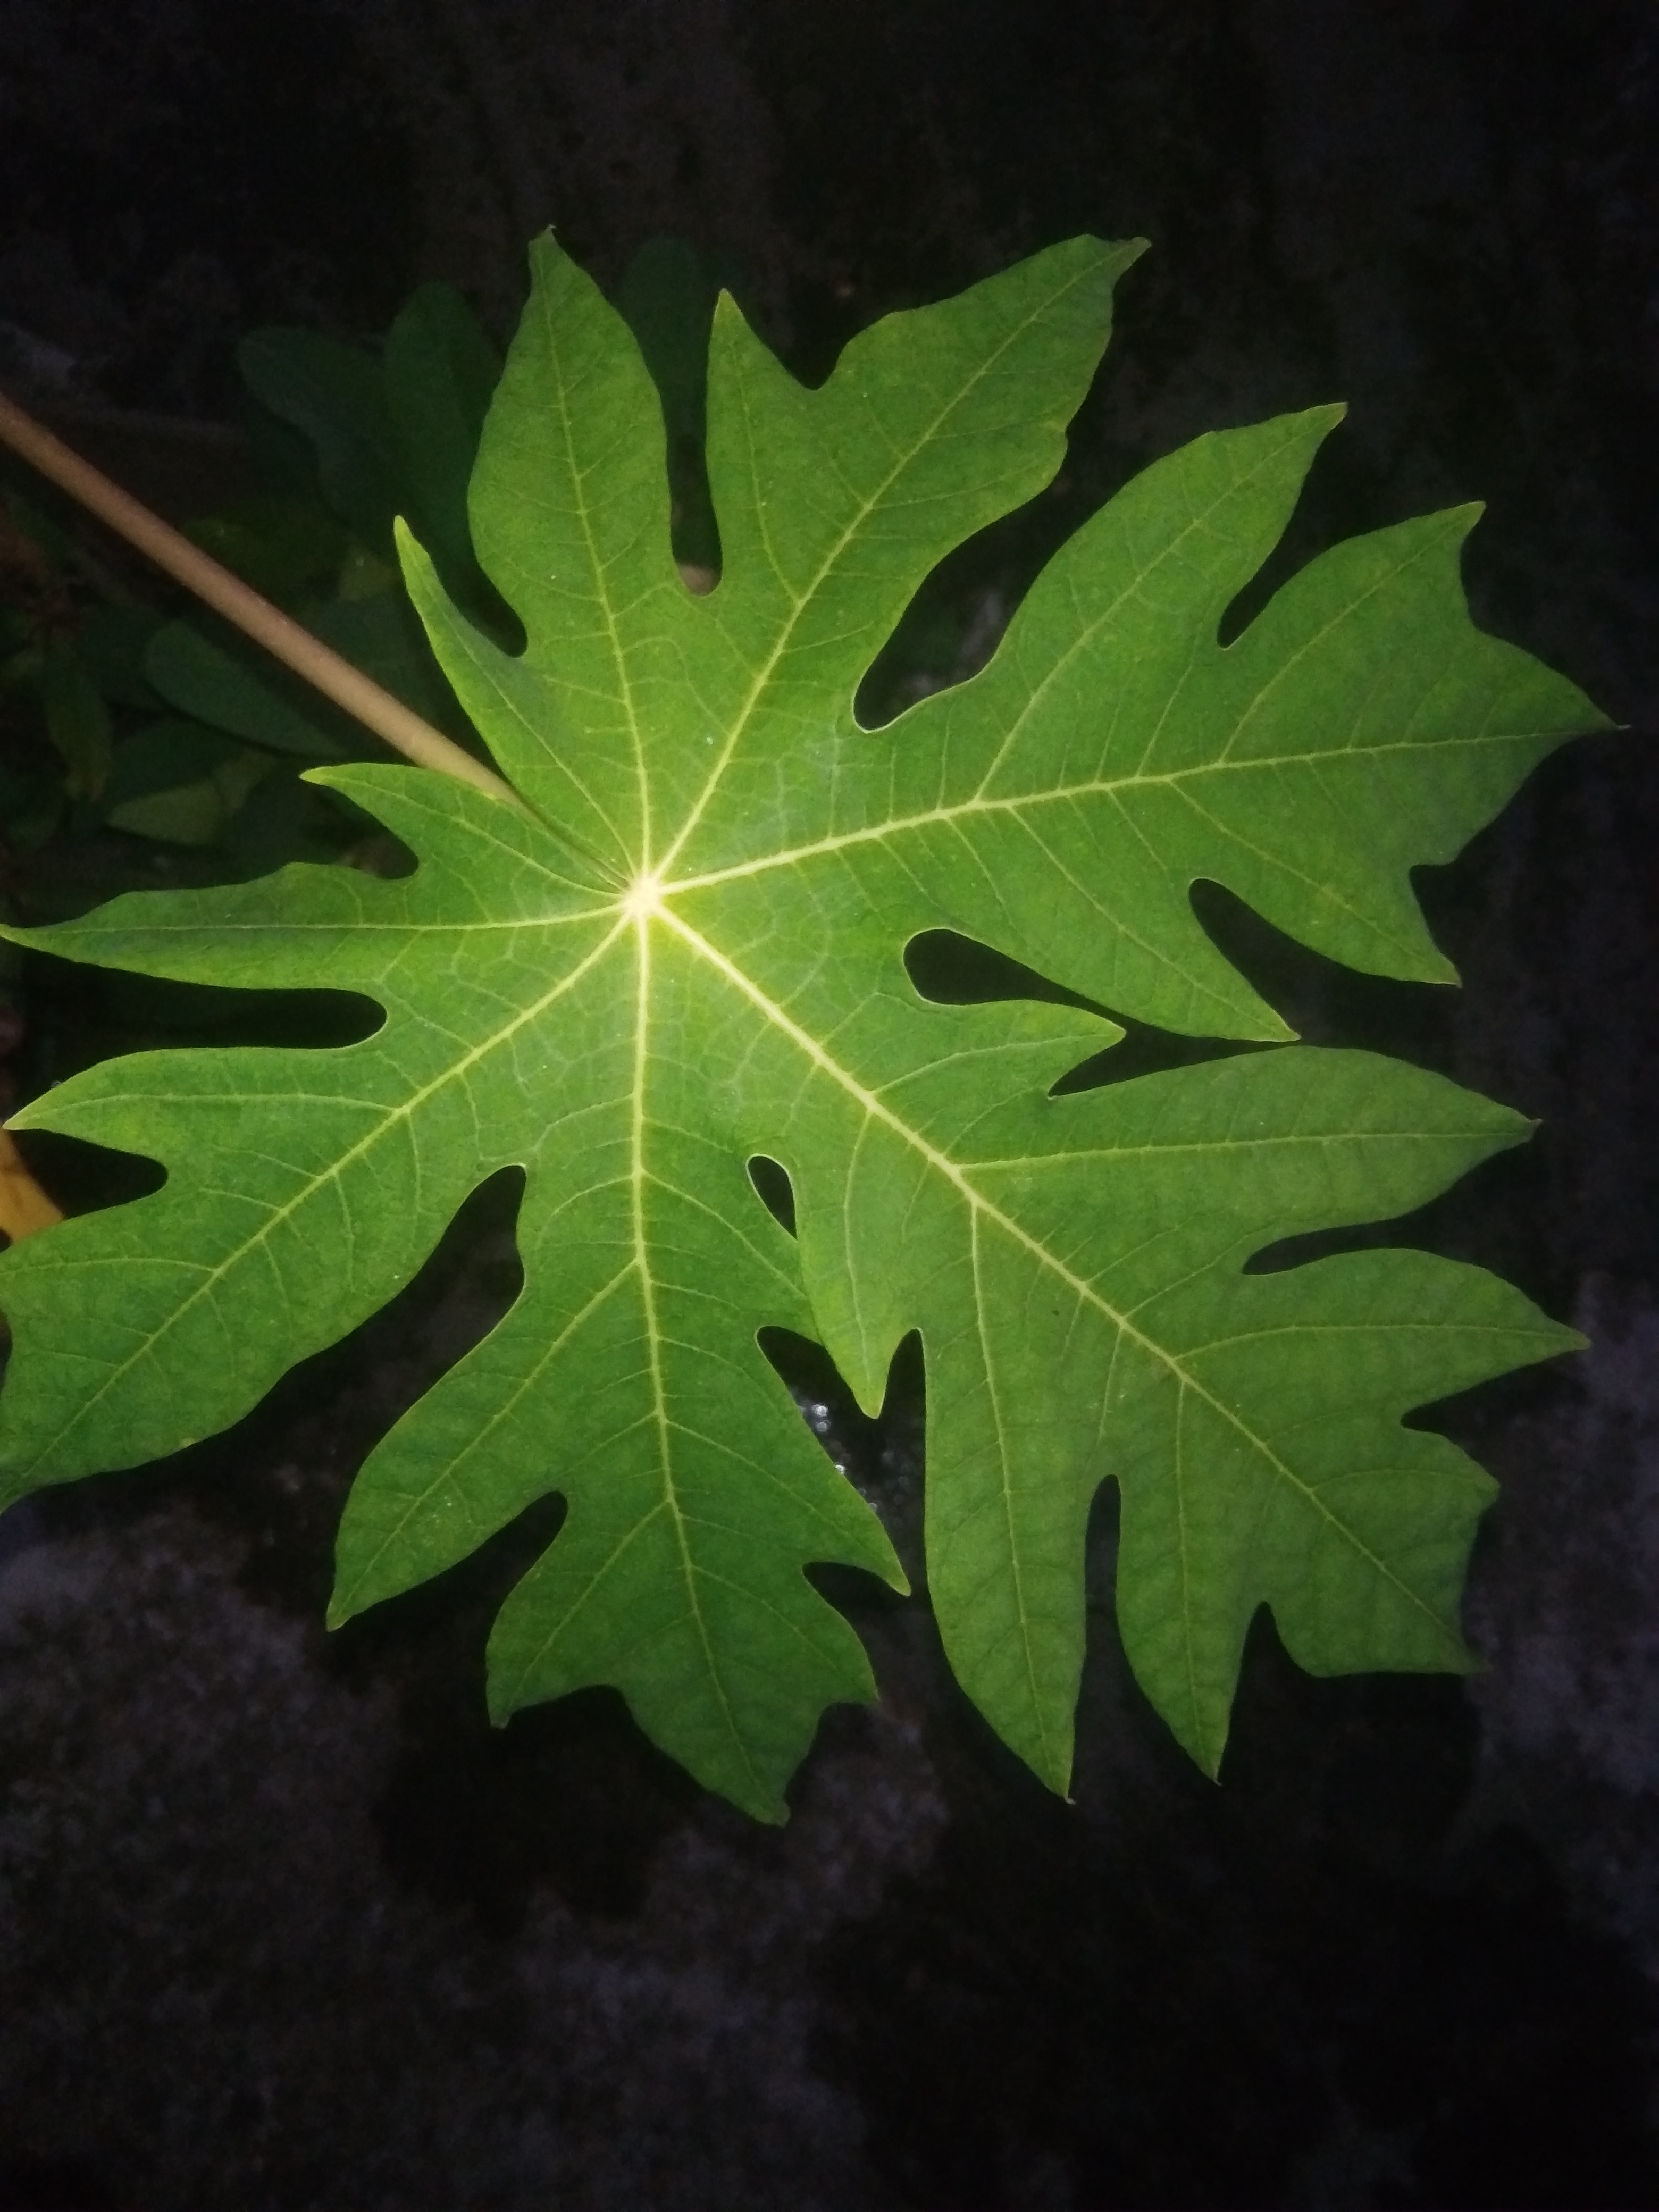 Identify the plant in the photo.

papaya
